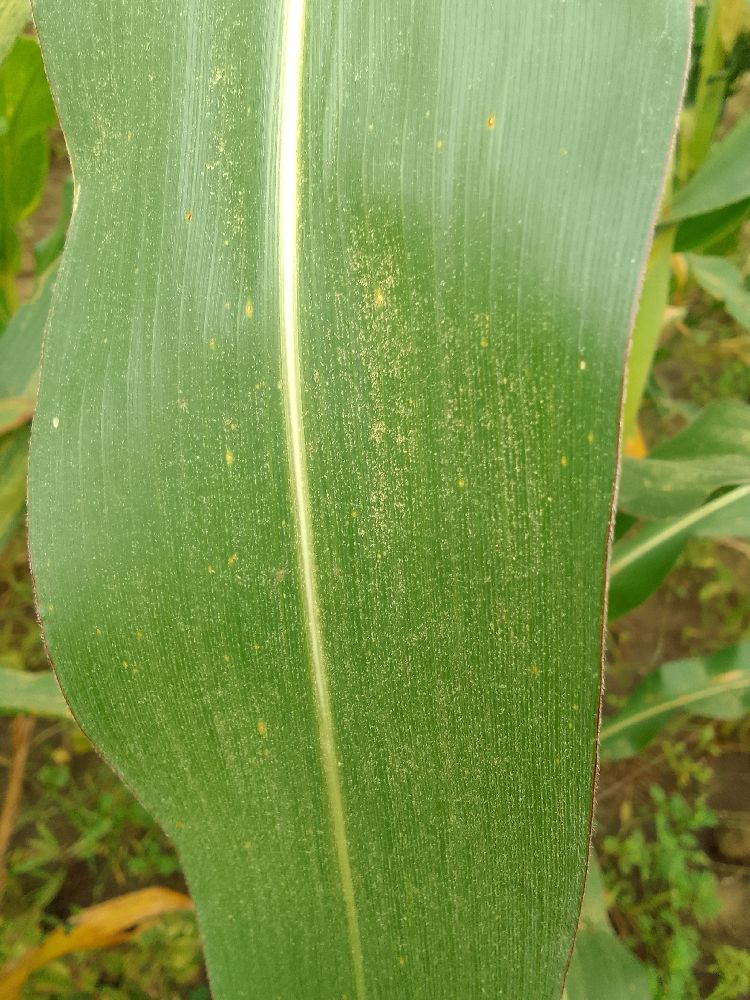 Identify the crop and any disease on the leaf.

maize, healthy
